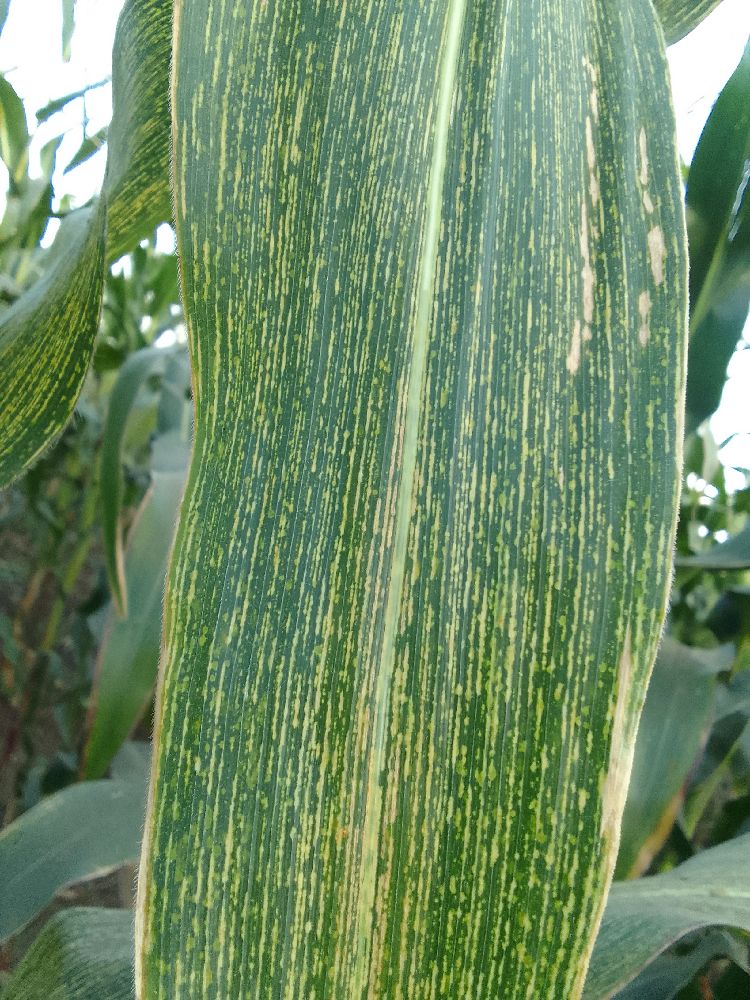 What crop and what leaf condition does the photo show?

maize, maize streak virus
